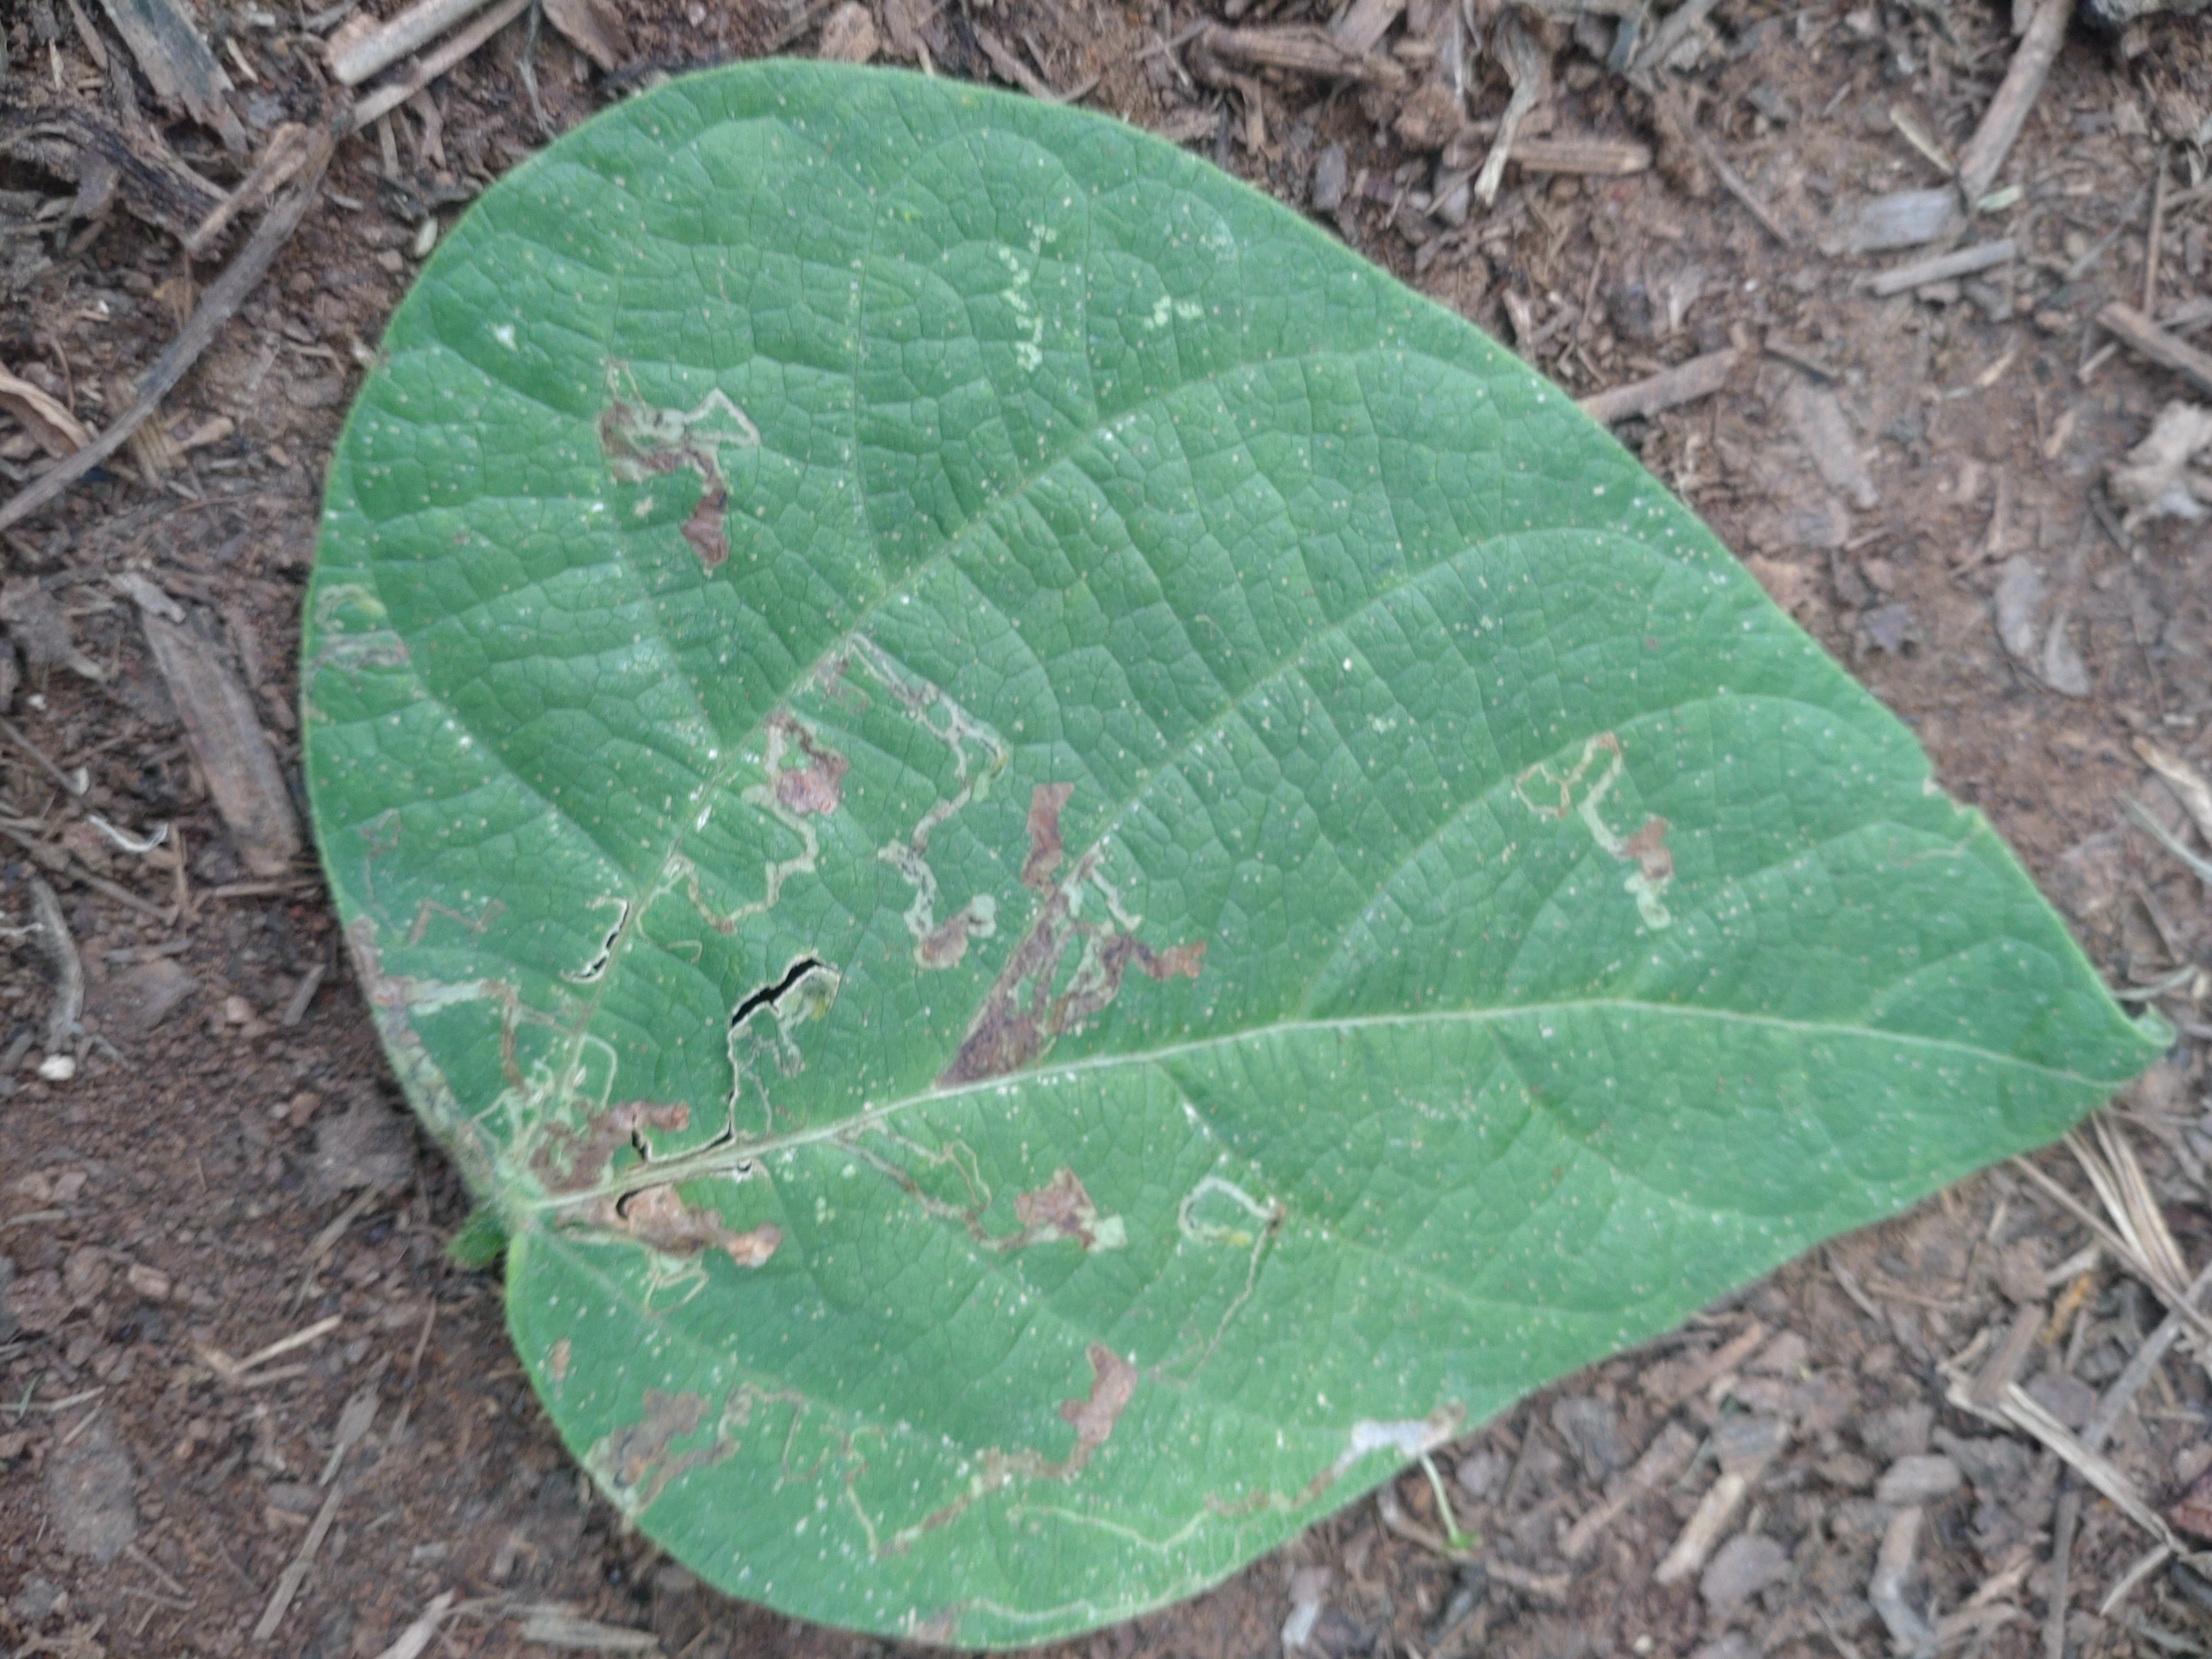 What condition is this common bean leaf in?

anthracnose
